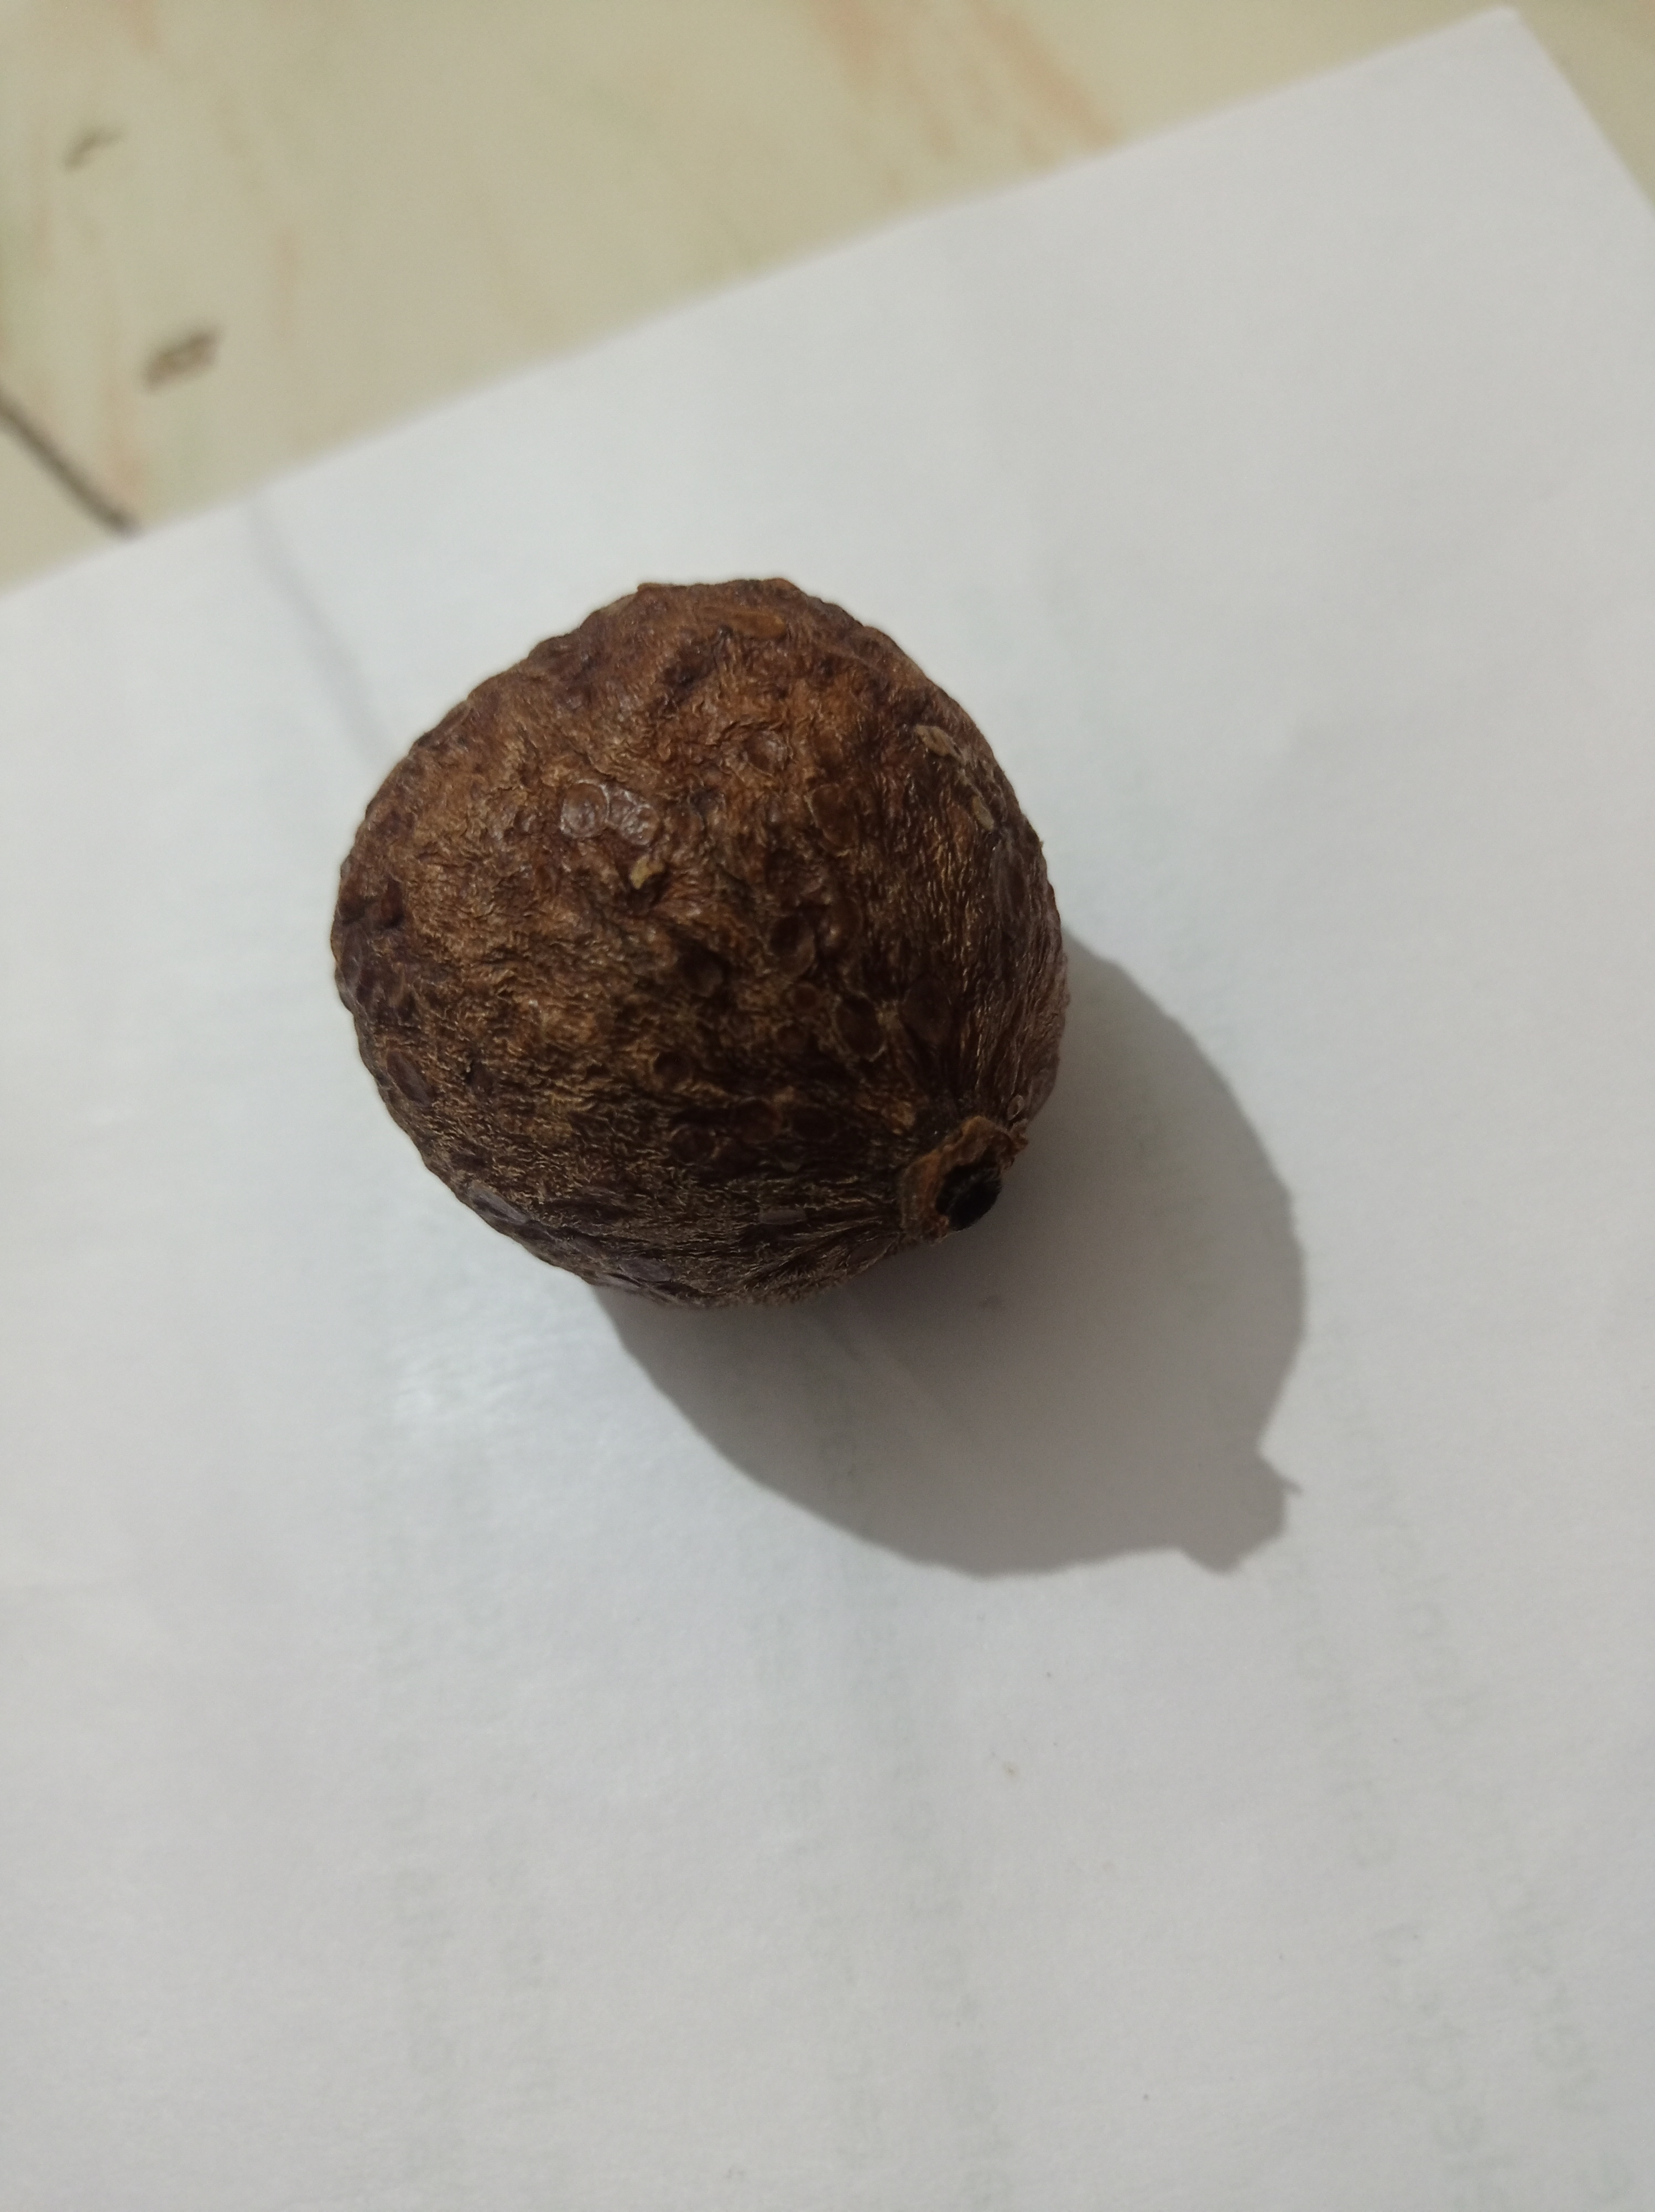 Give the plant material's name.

madanphal
